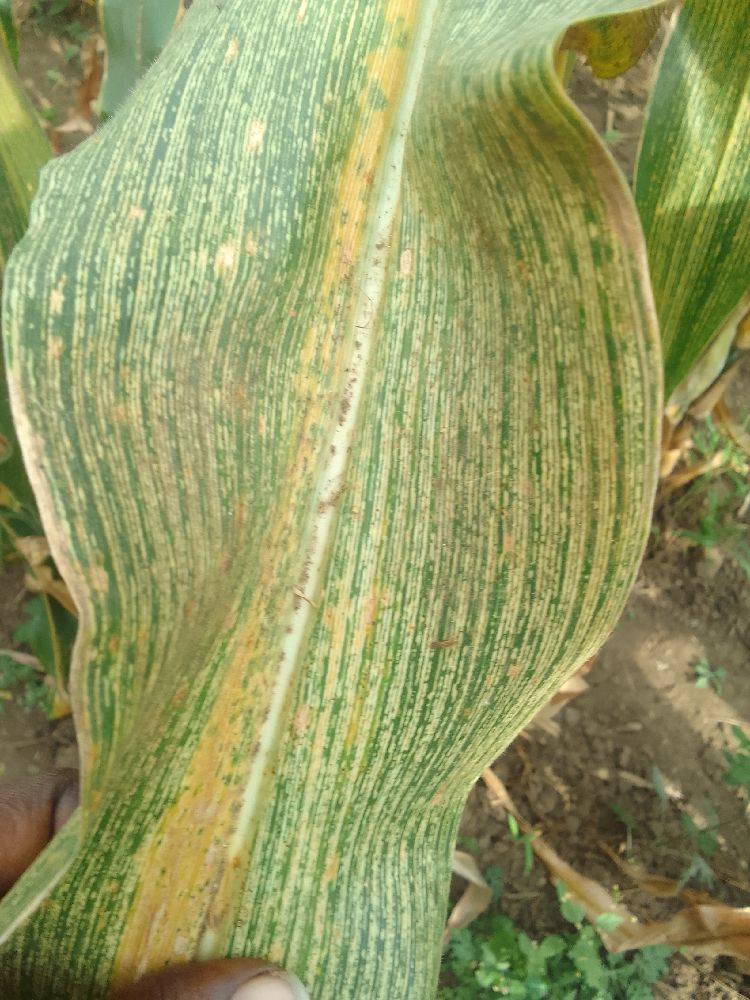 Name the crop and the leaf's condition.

maize, maize streak virus
